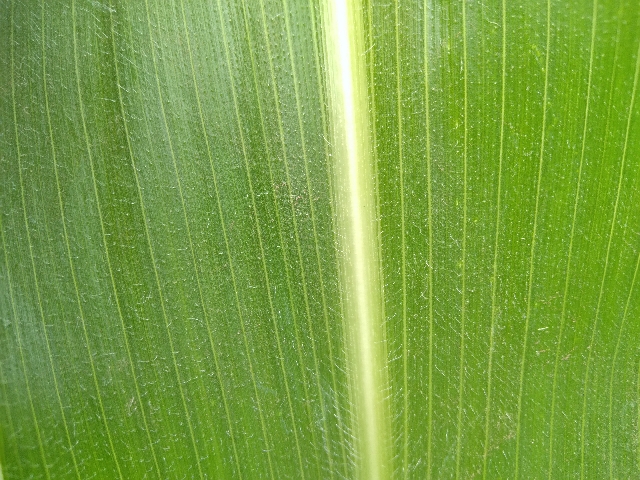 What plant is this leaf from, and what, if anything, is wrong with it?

maize, healthy
